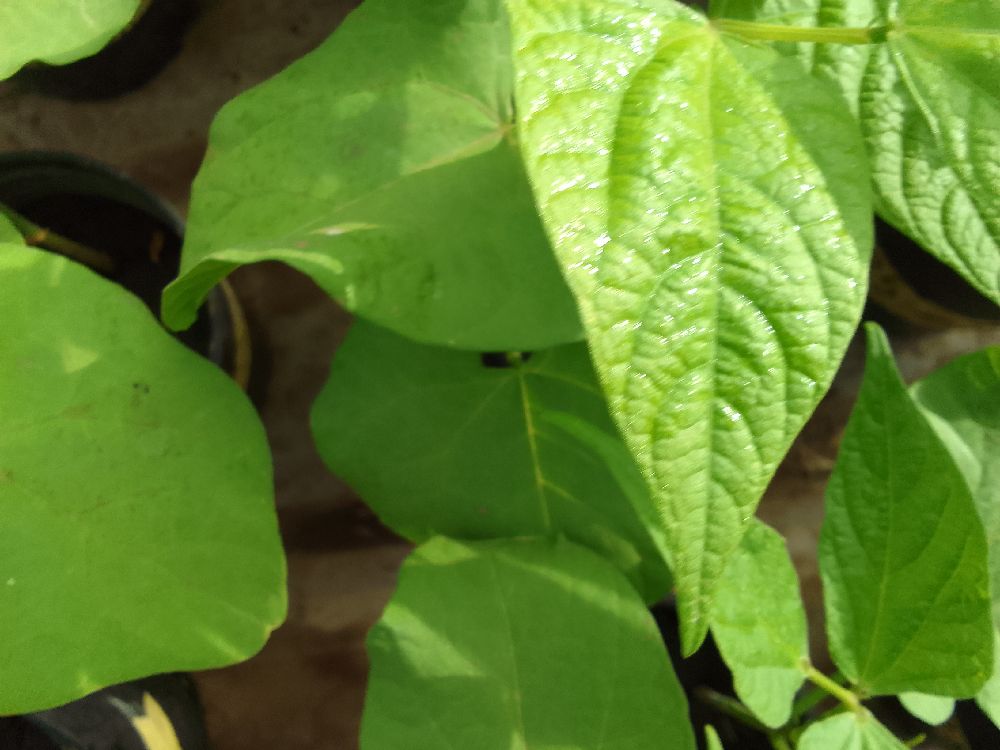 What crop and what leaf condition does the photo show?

common bean, healthy
